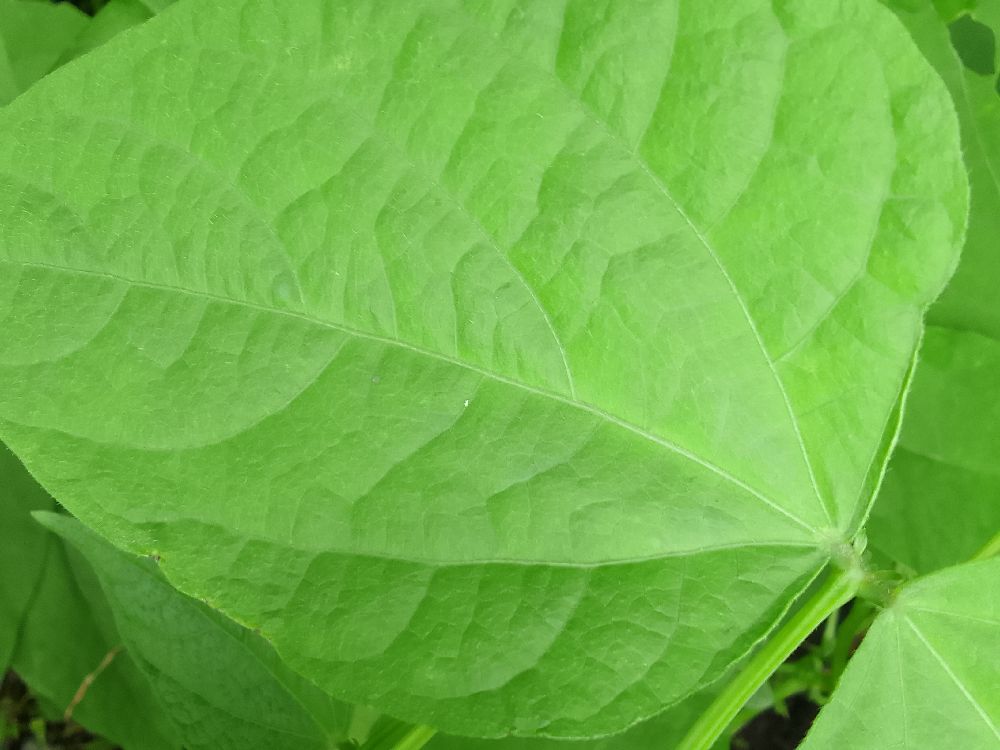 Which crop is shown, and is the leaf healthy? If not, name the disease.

common bean, healthy
